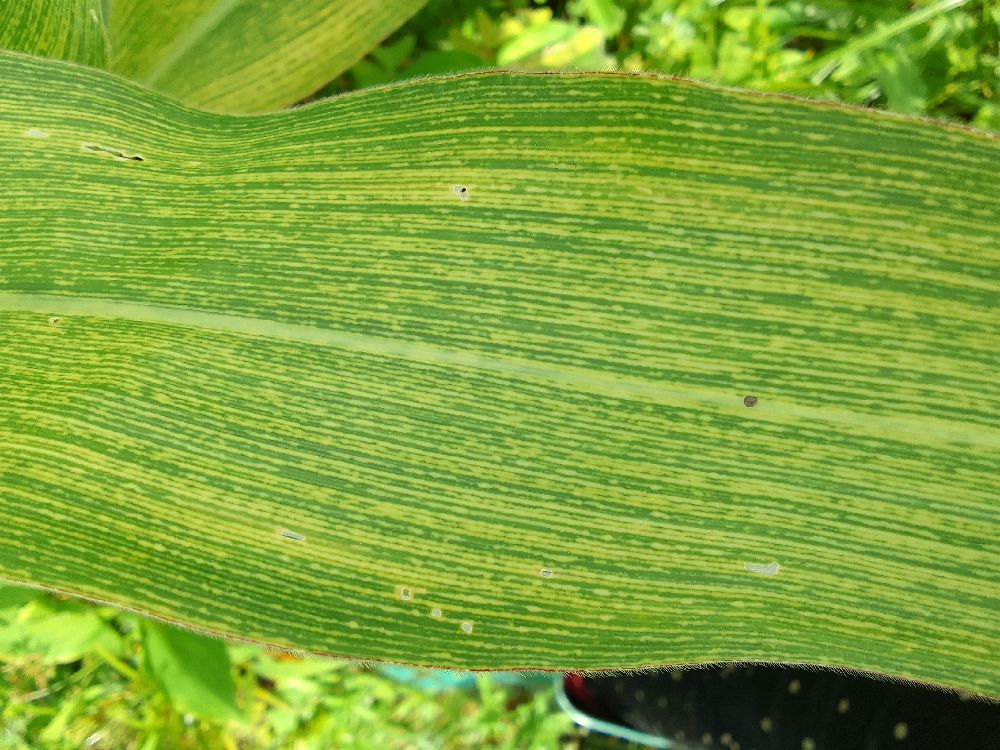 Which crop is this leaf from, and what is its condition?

maize, maize streak virus
